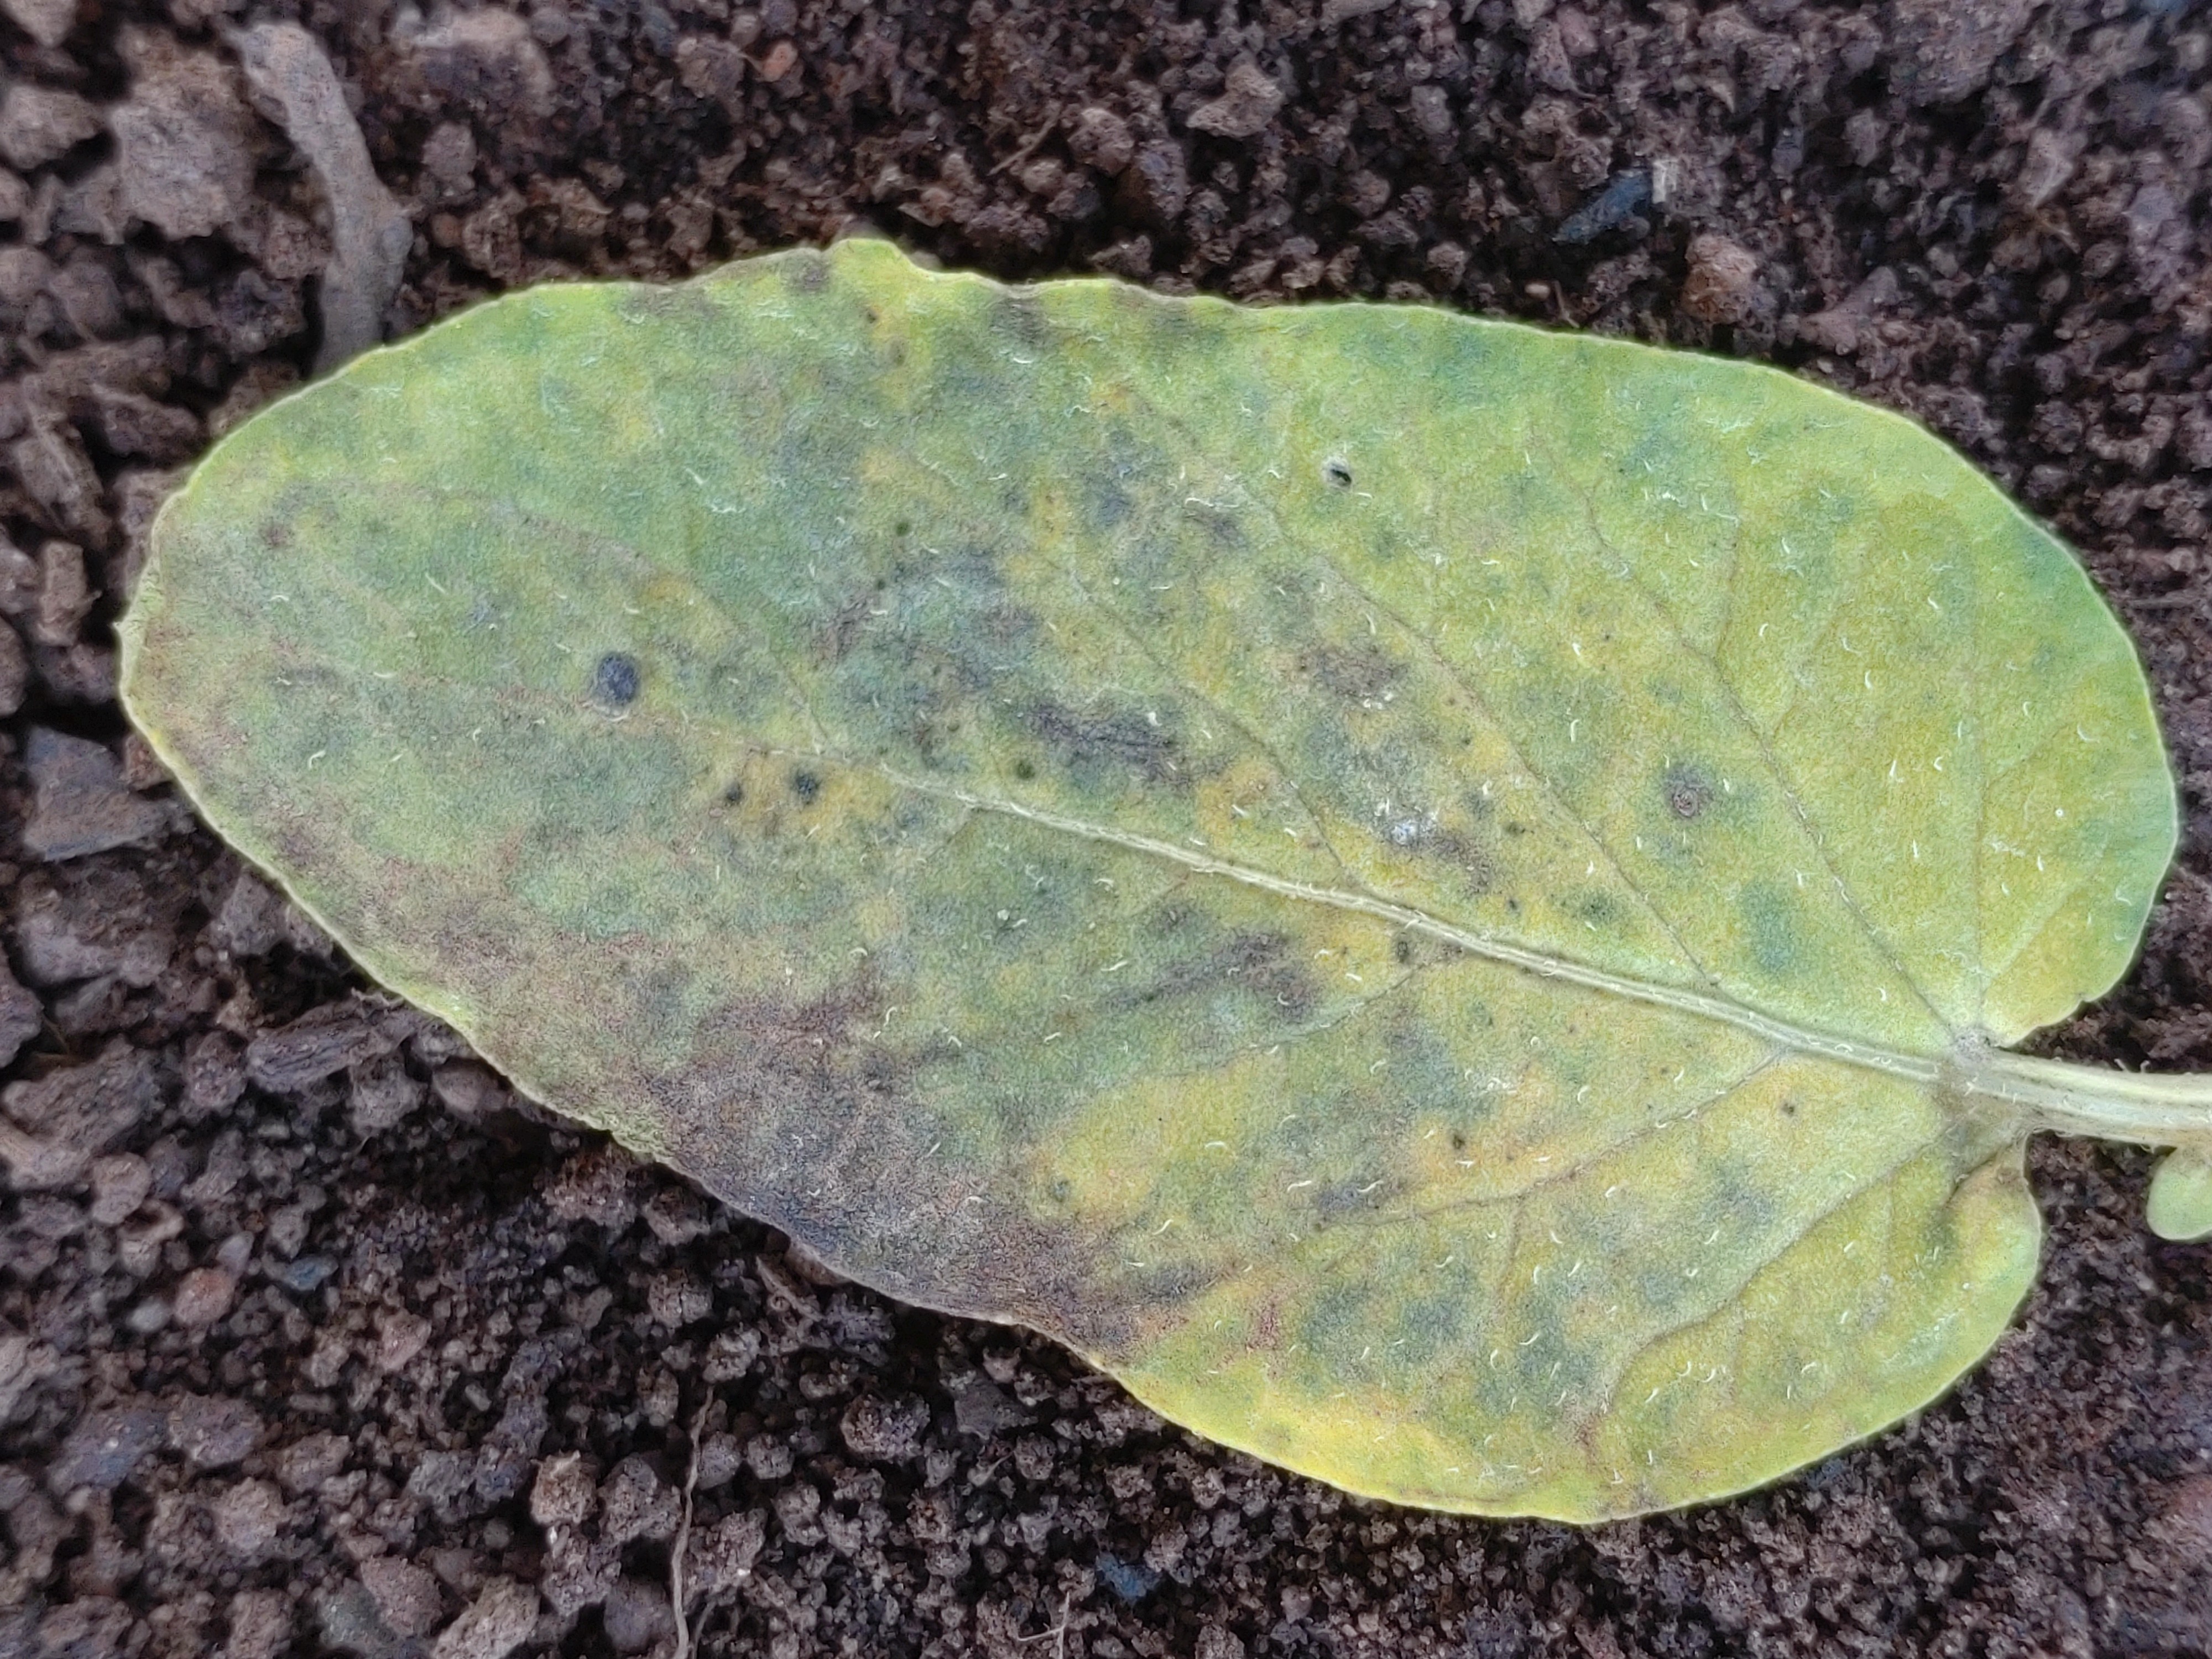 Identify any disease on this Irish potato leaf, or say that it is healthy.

late blight
